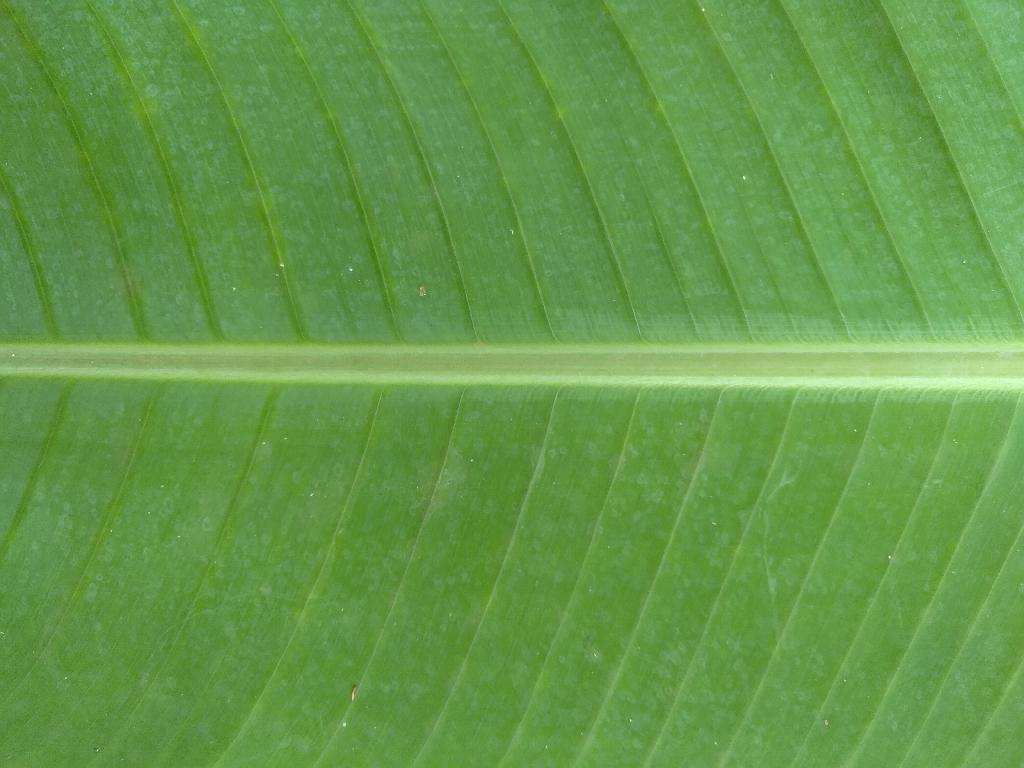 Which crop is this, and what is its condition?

banana, healthy
